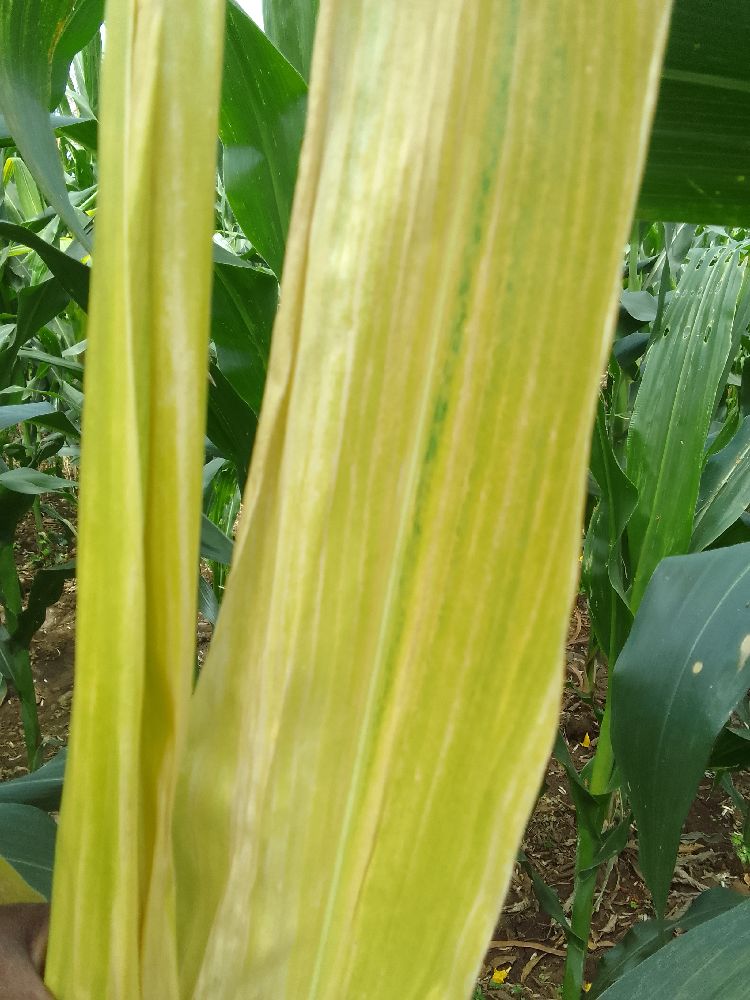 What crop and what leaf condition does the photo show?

maize, maize lethal necrosis
